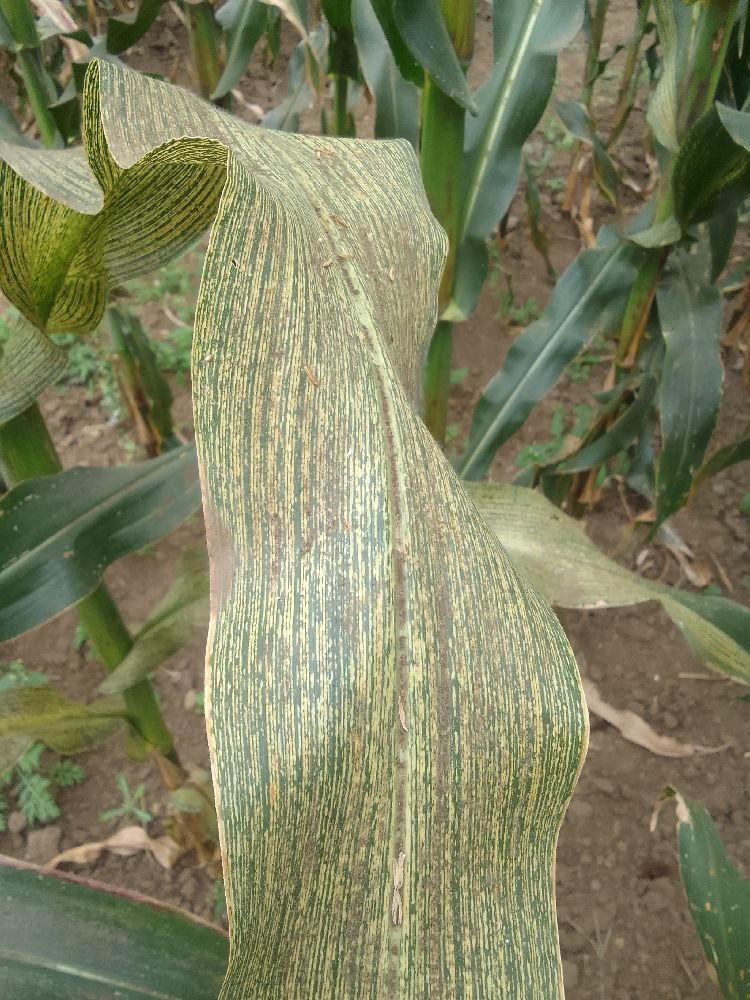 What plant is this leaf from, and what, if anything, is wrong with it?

maize, maize streak virus
